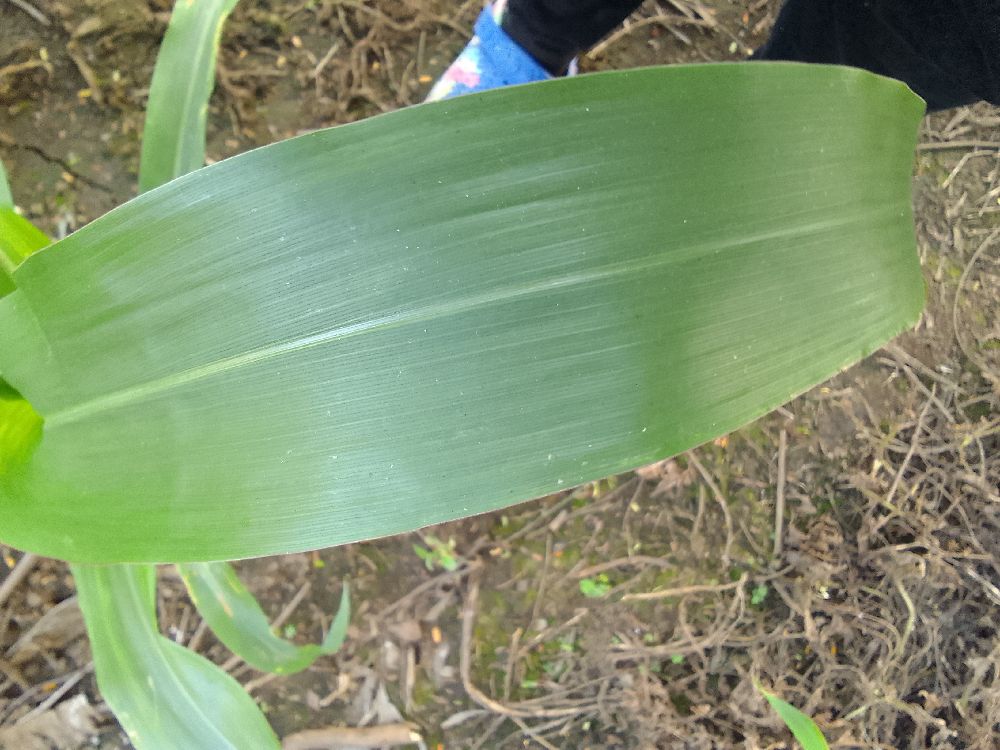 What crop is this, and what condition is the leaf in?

maize, healthy
